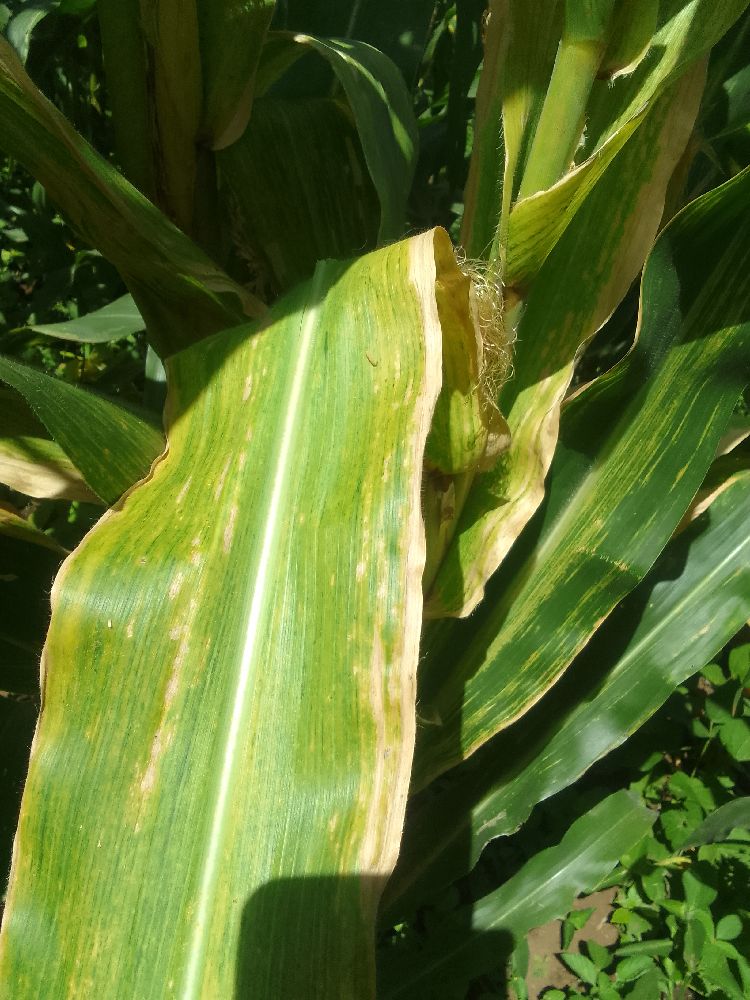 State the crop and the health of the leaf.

maize, maize lethal necrosis
